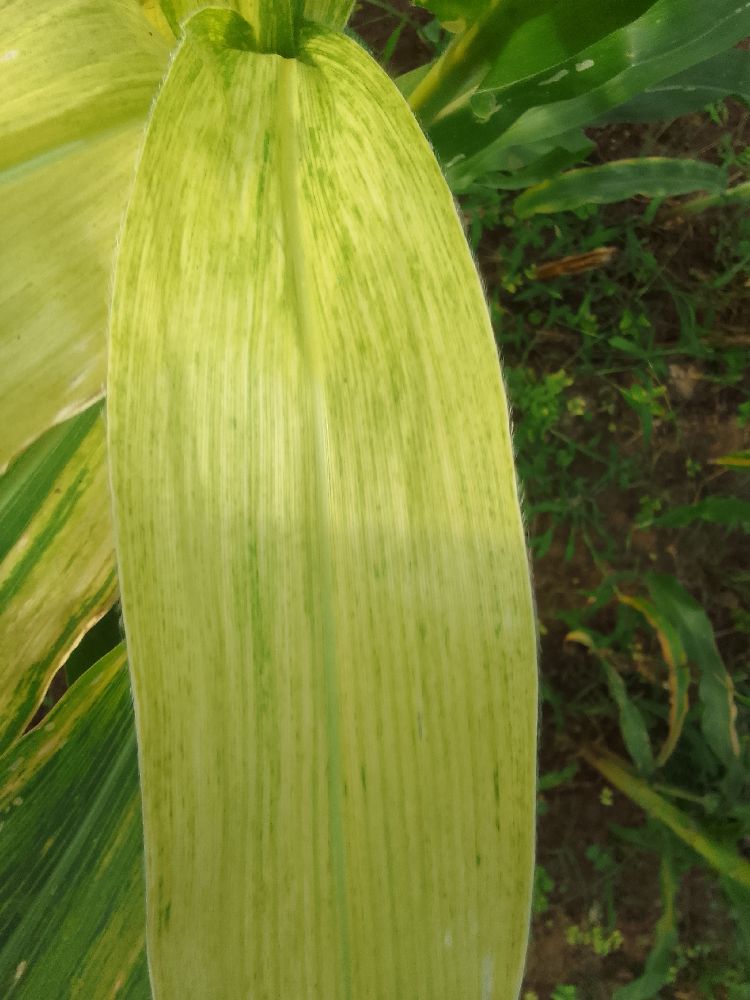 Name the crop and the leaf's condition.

maize, maize lethal necrosis
